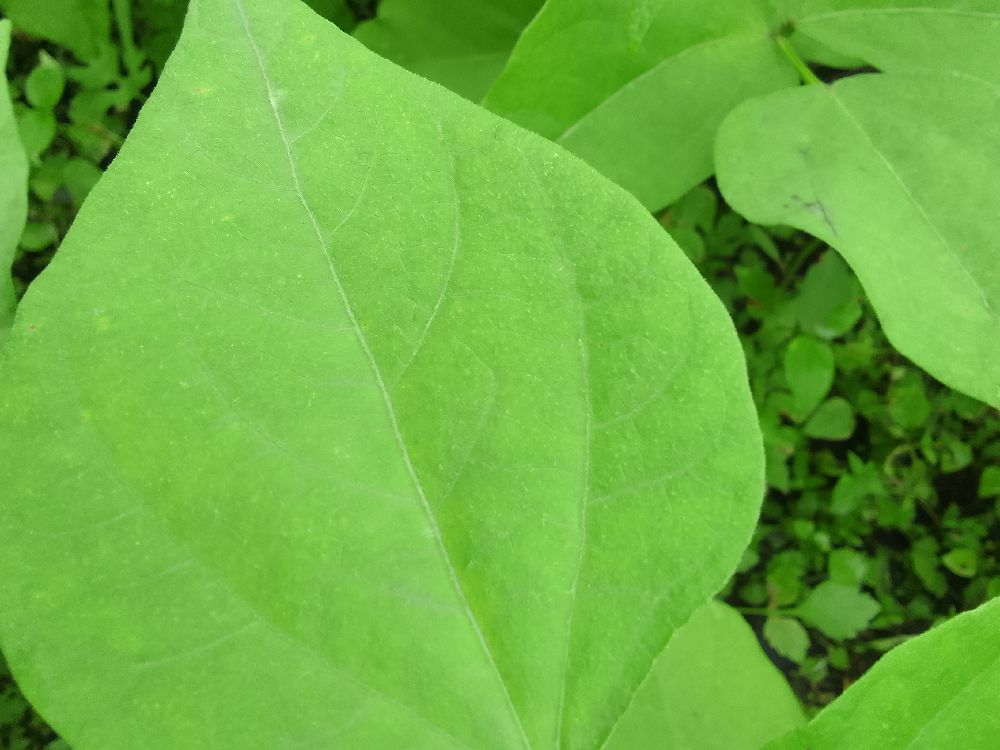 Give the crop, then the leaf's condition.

common bean, healthy
